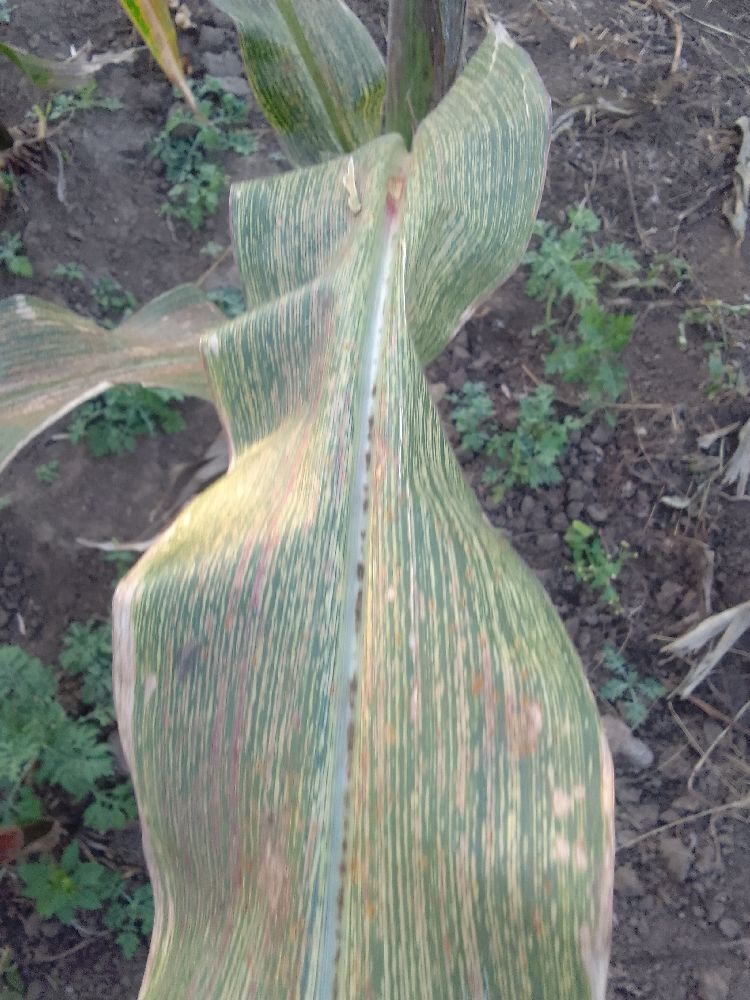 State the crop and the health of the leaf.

maize, maize streak virus
